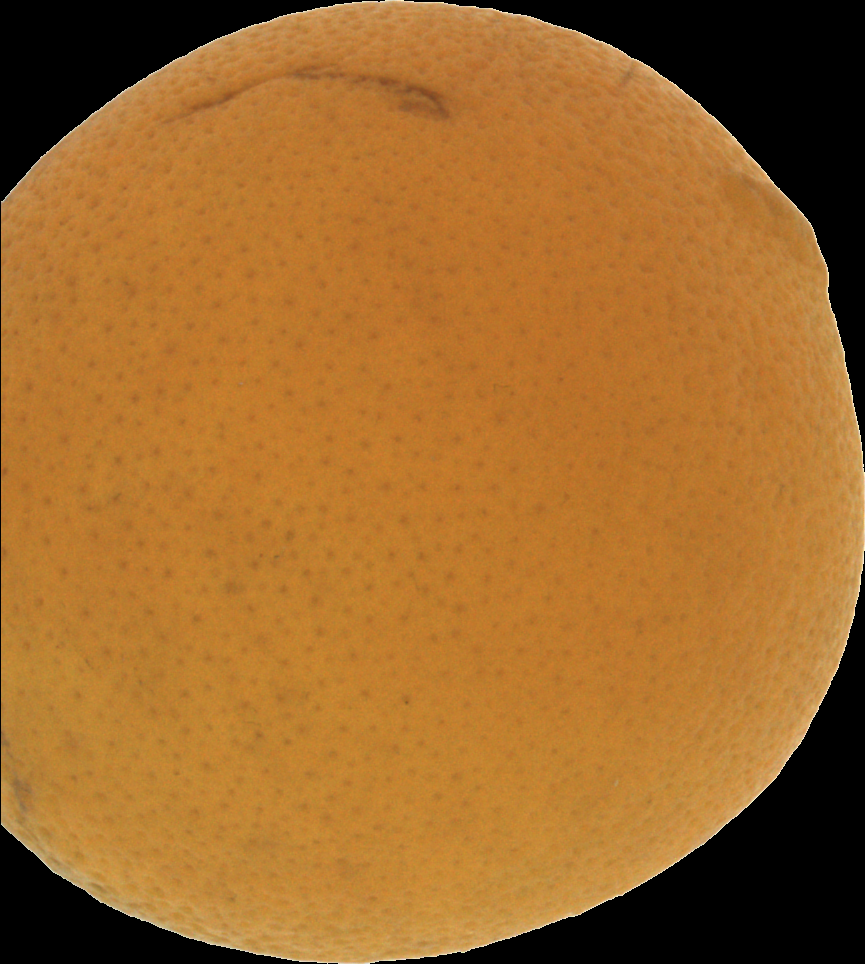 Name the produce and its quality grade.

orange, bad
